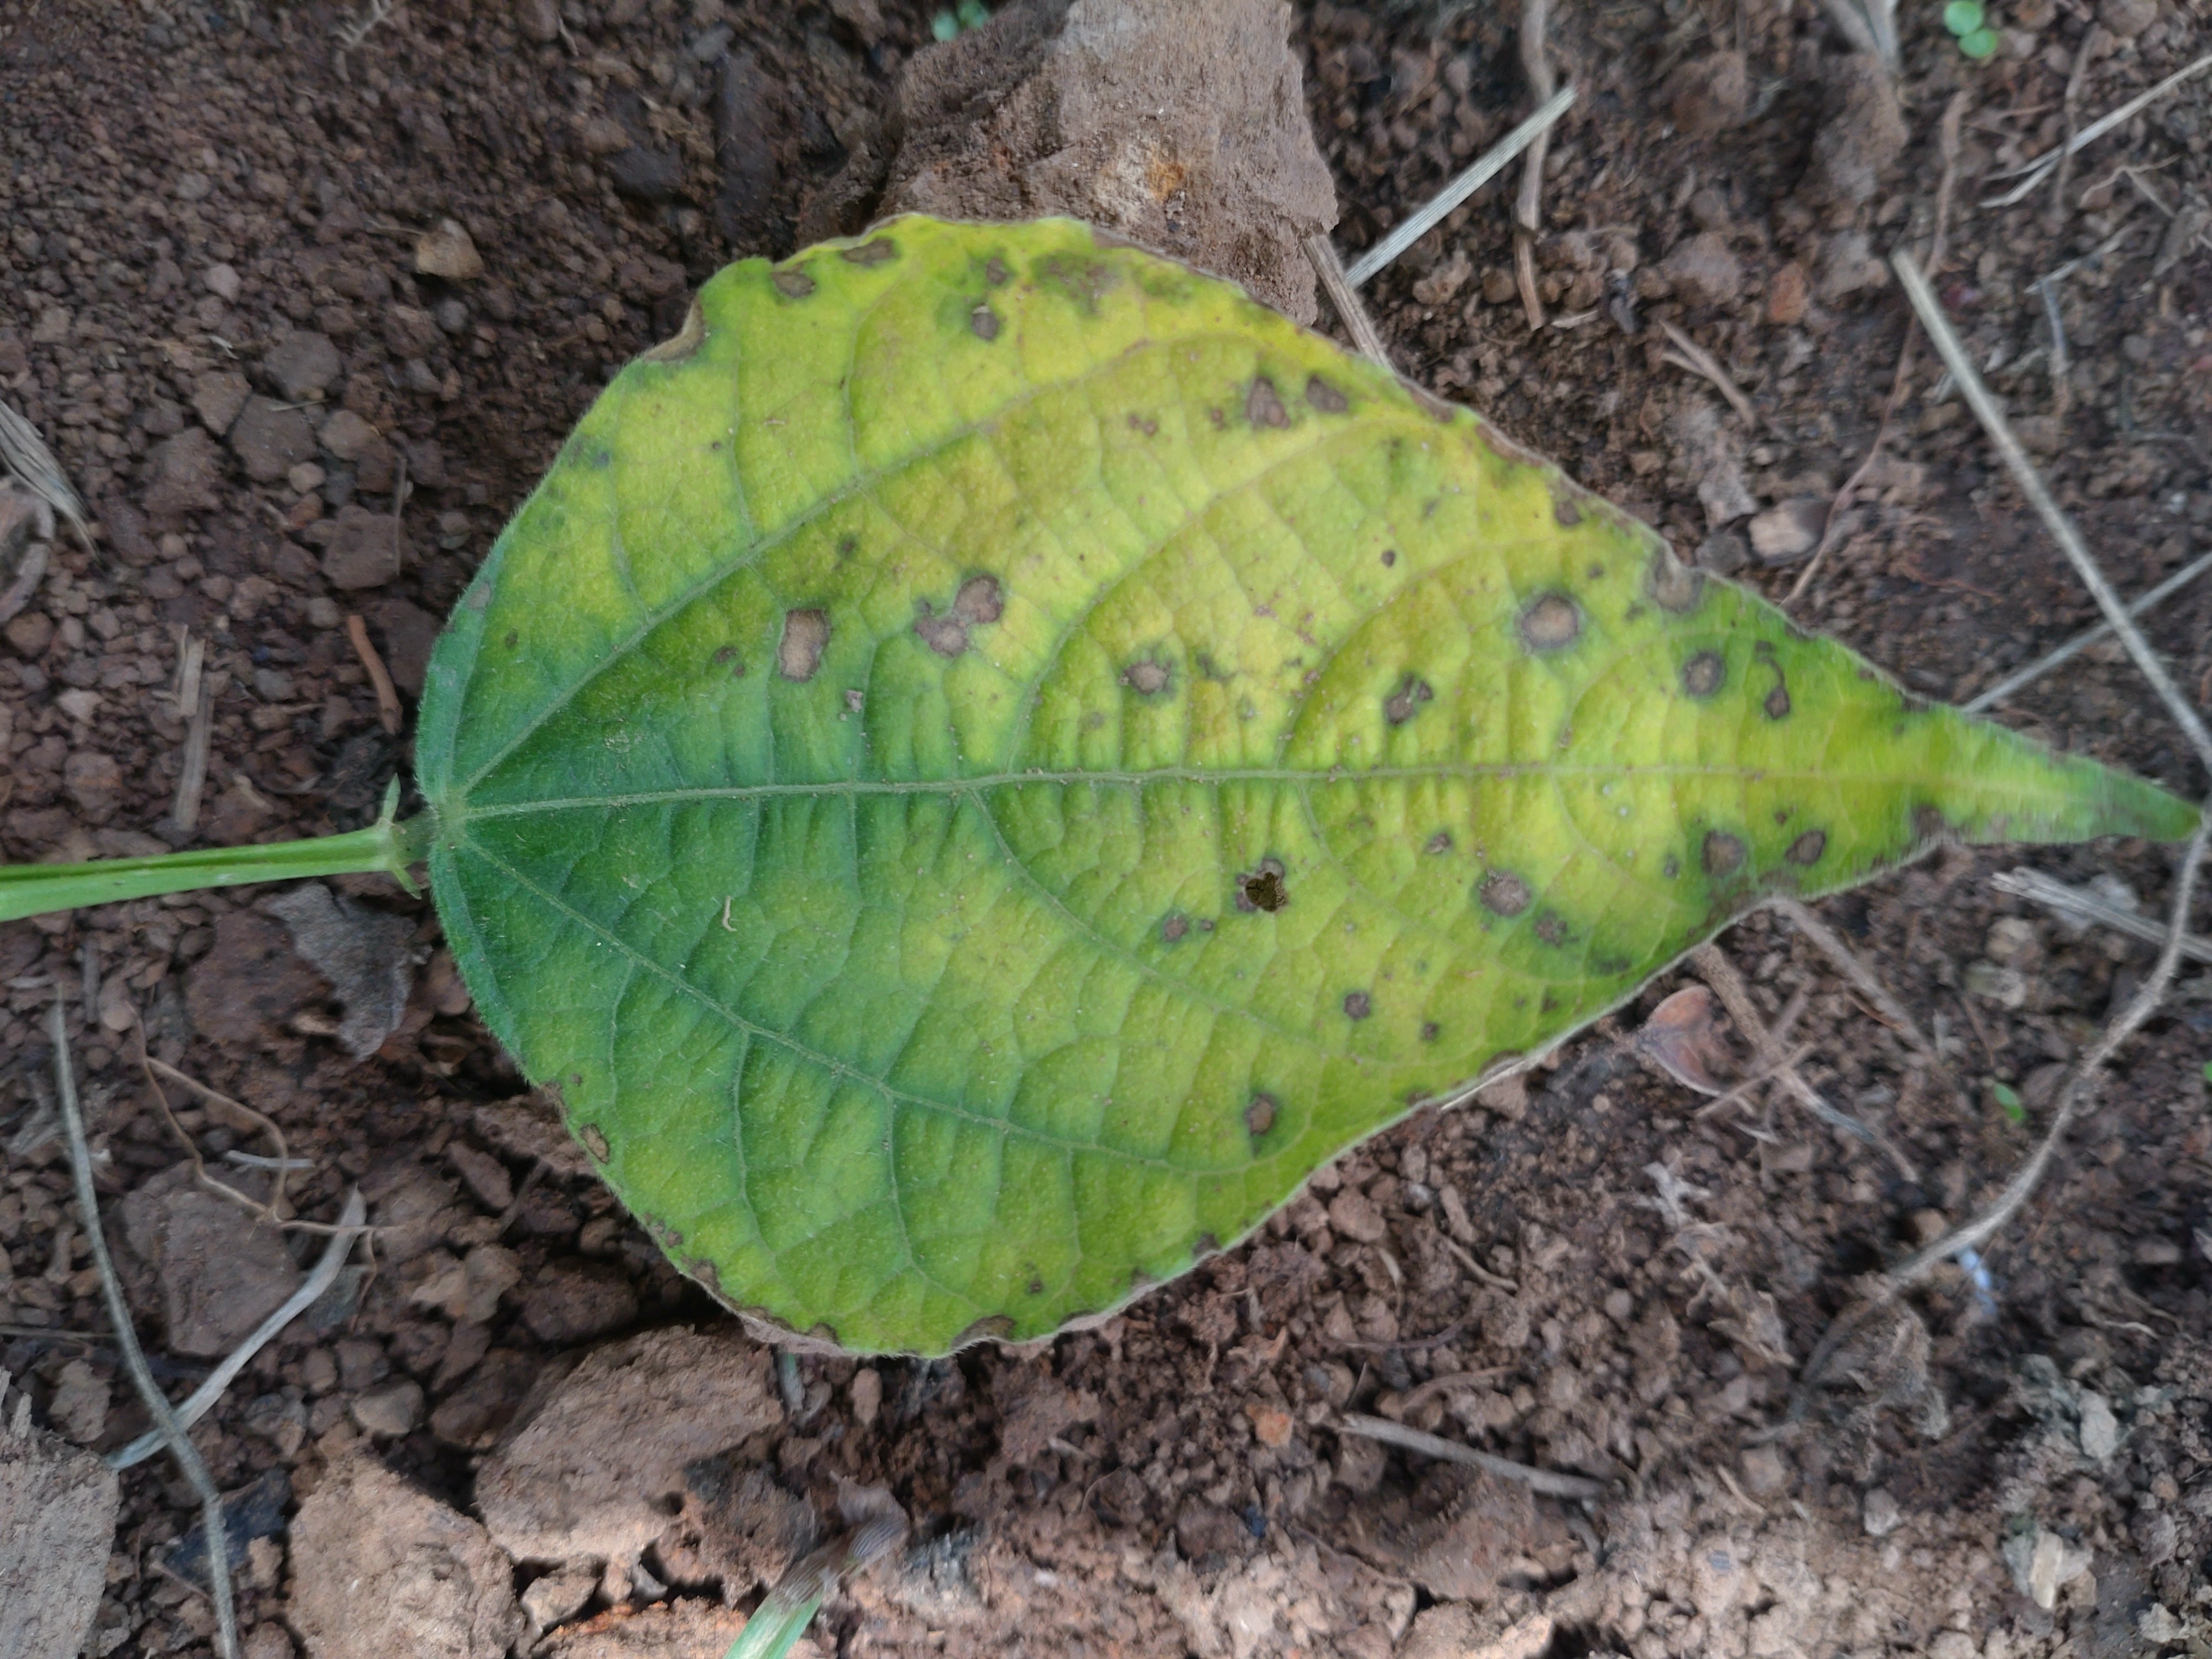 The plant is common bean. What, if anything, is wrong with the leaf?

rust
